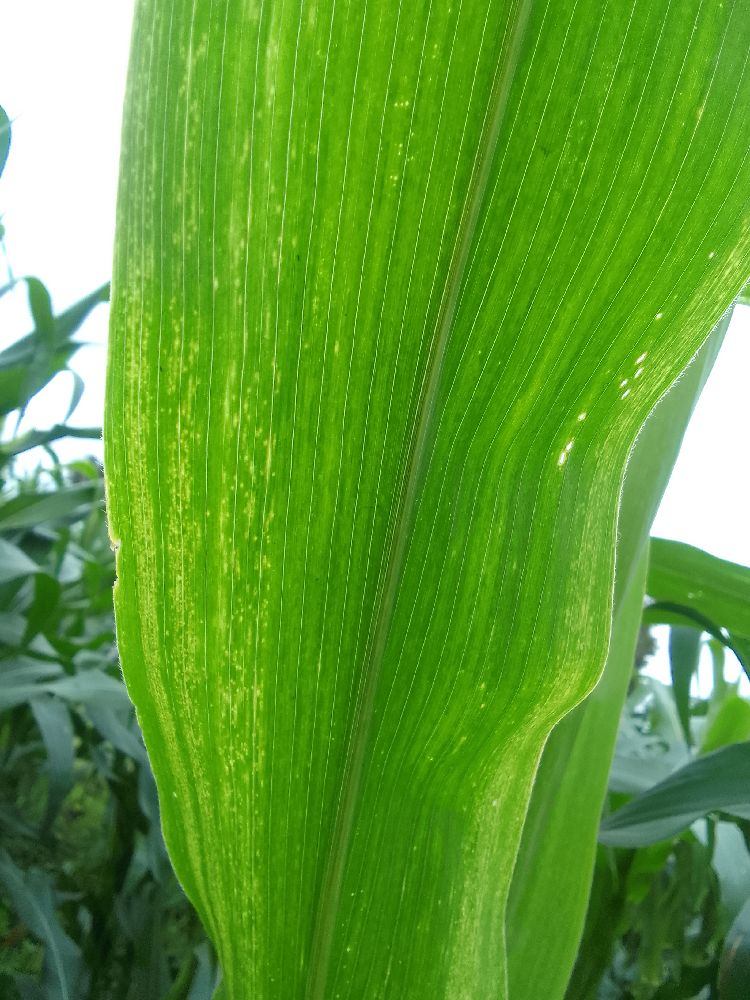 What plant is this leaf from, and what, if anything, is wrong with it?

maize, maize lethal necrosis
